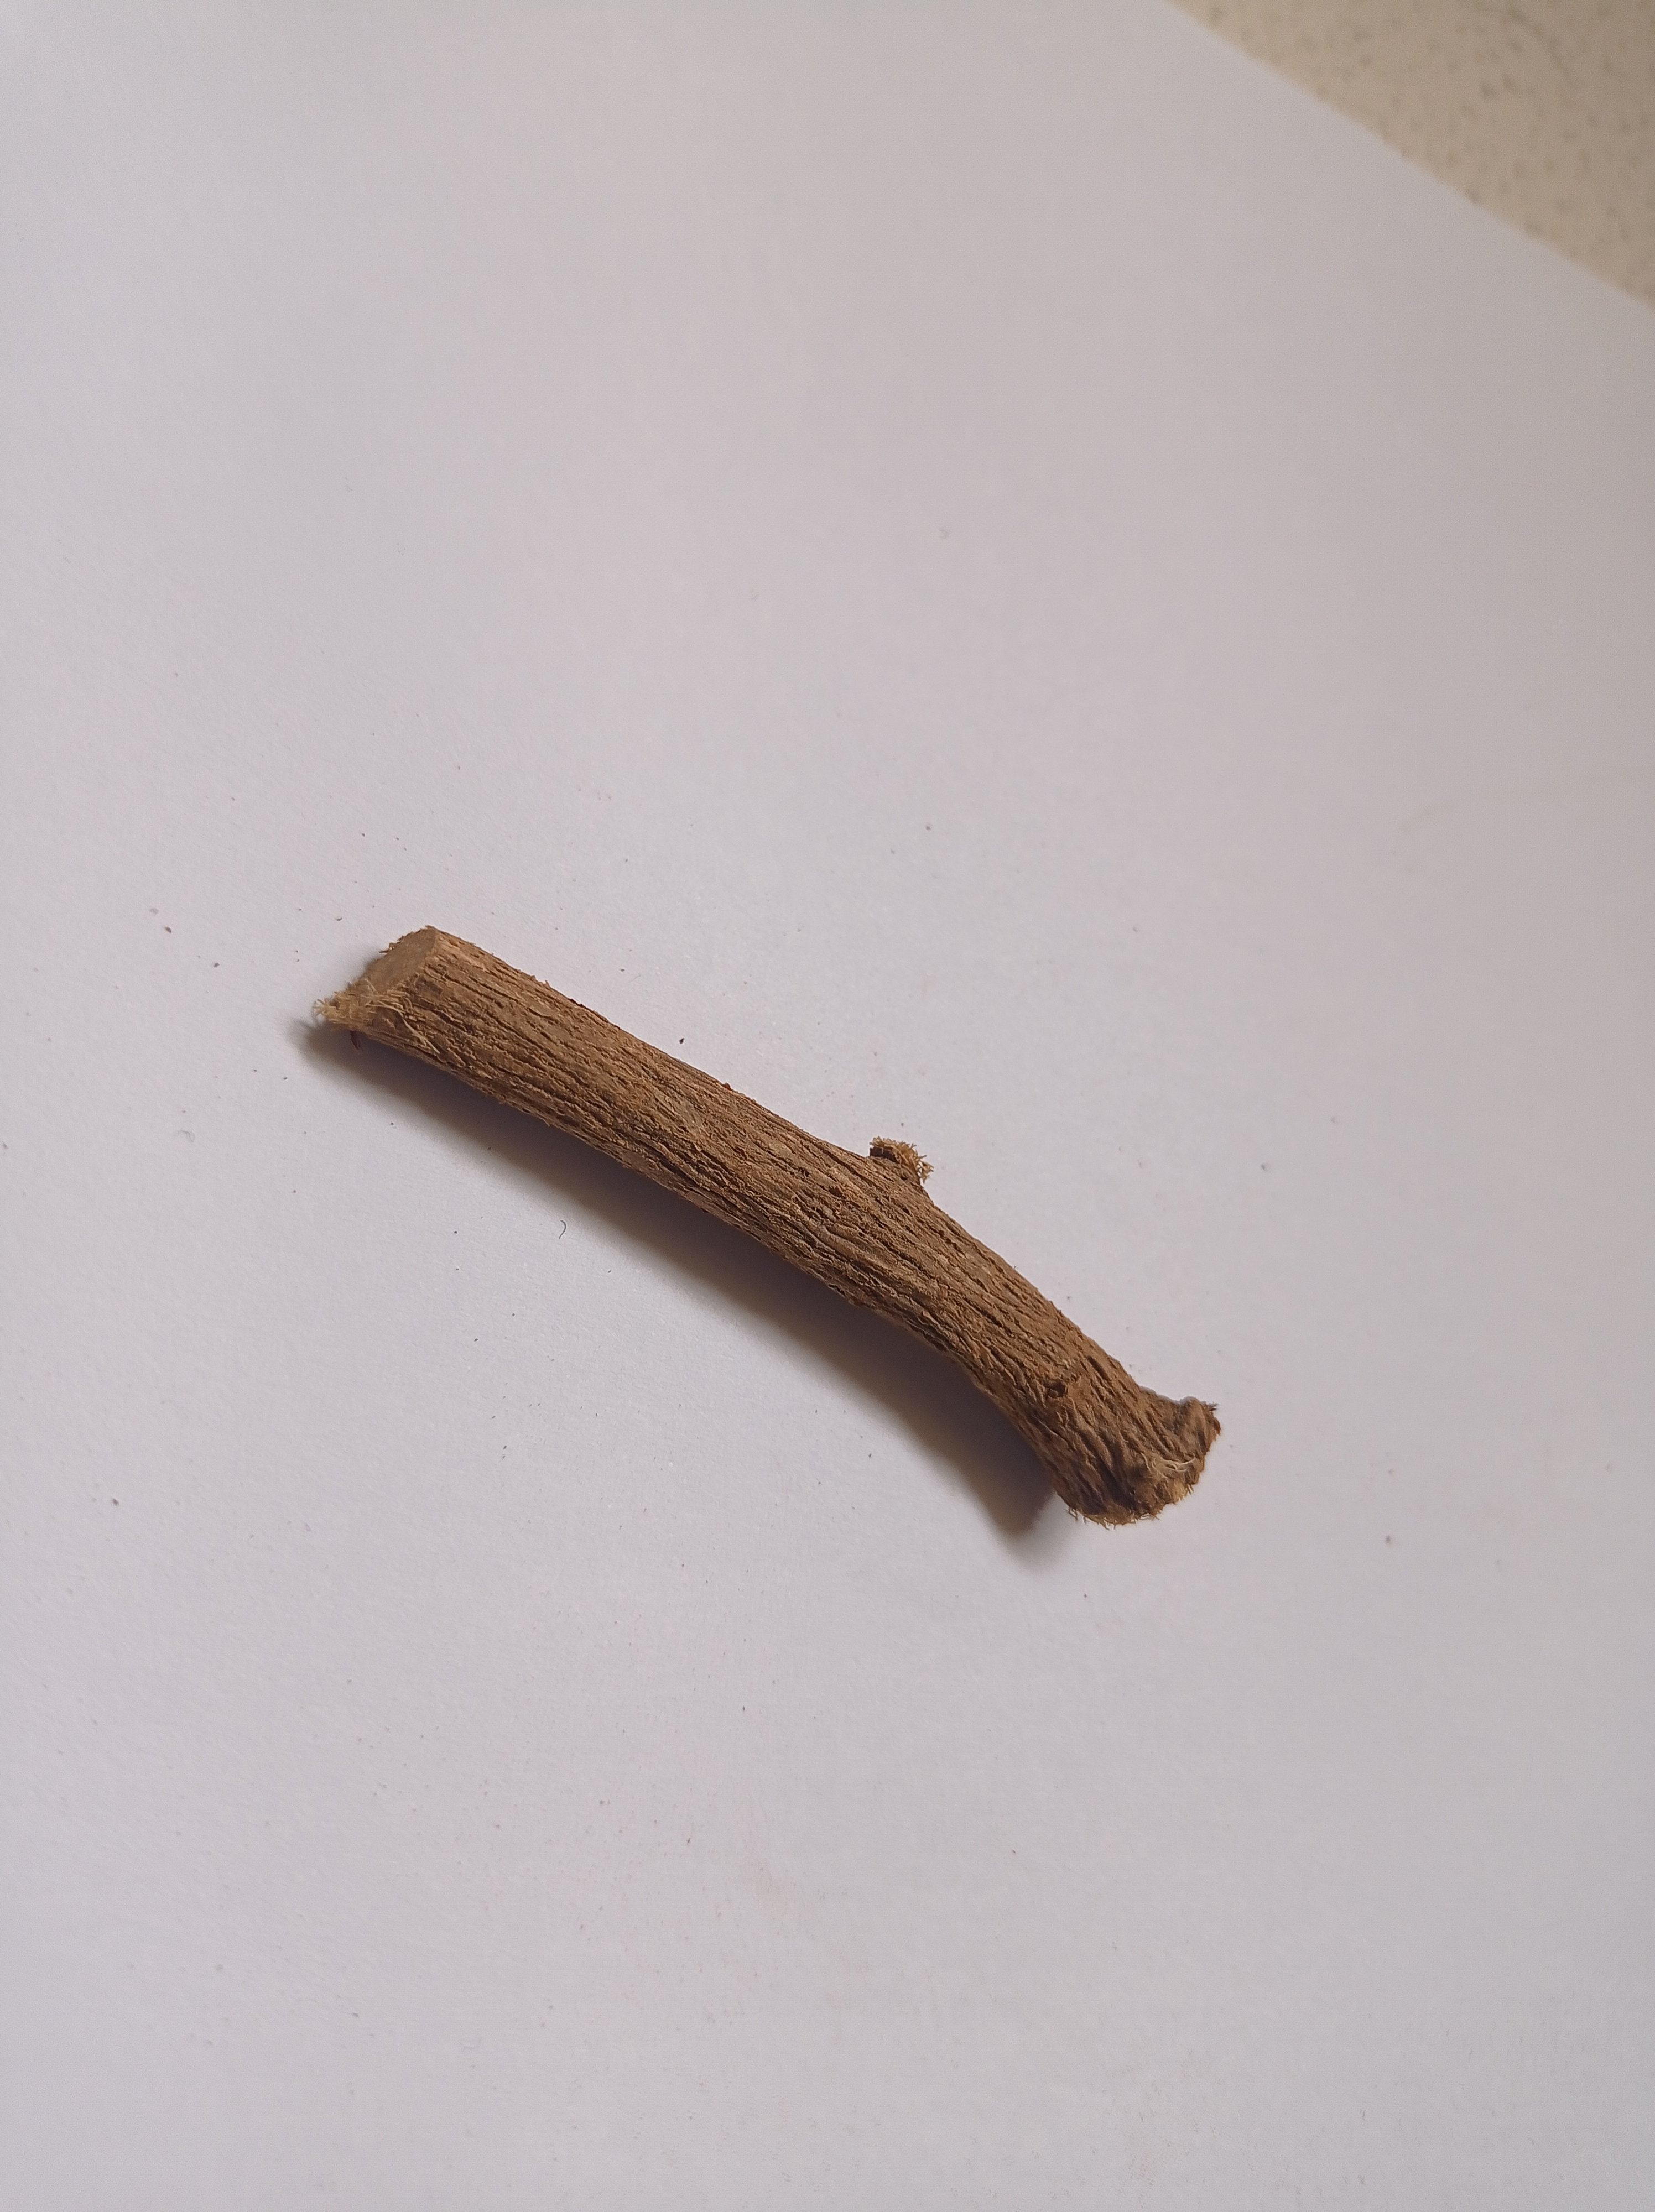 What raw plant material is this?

jesthamadh
